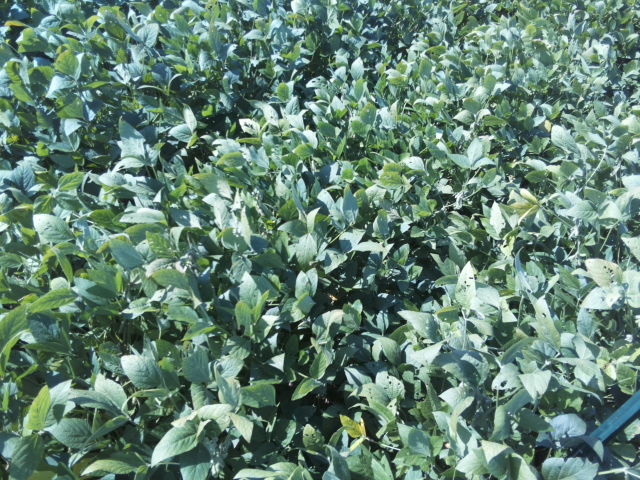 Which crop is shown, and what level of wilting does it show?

soybean, slight leaflet or petiole turgor loss in upper canopy
